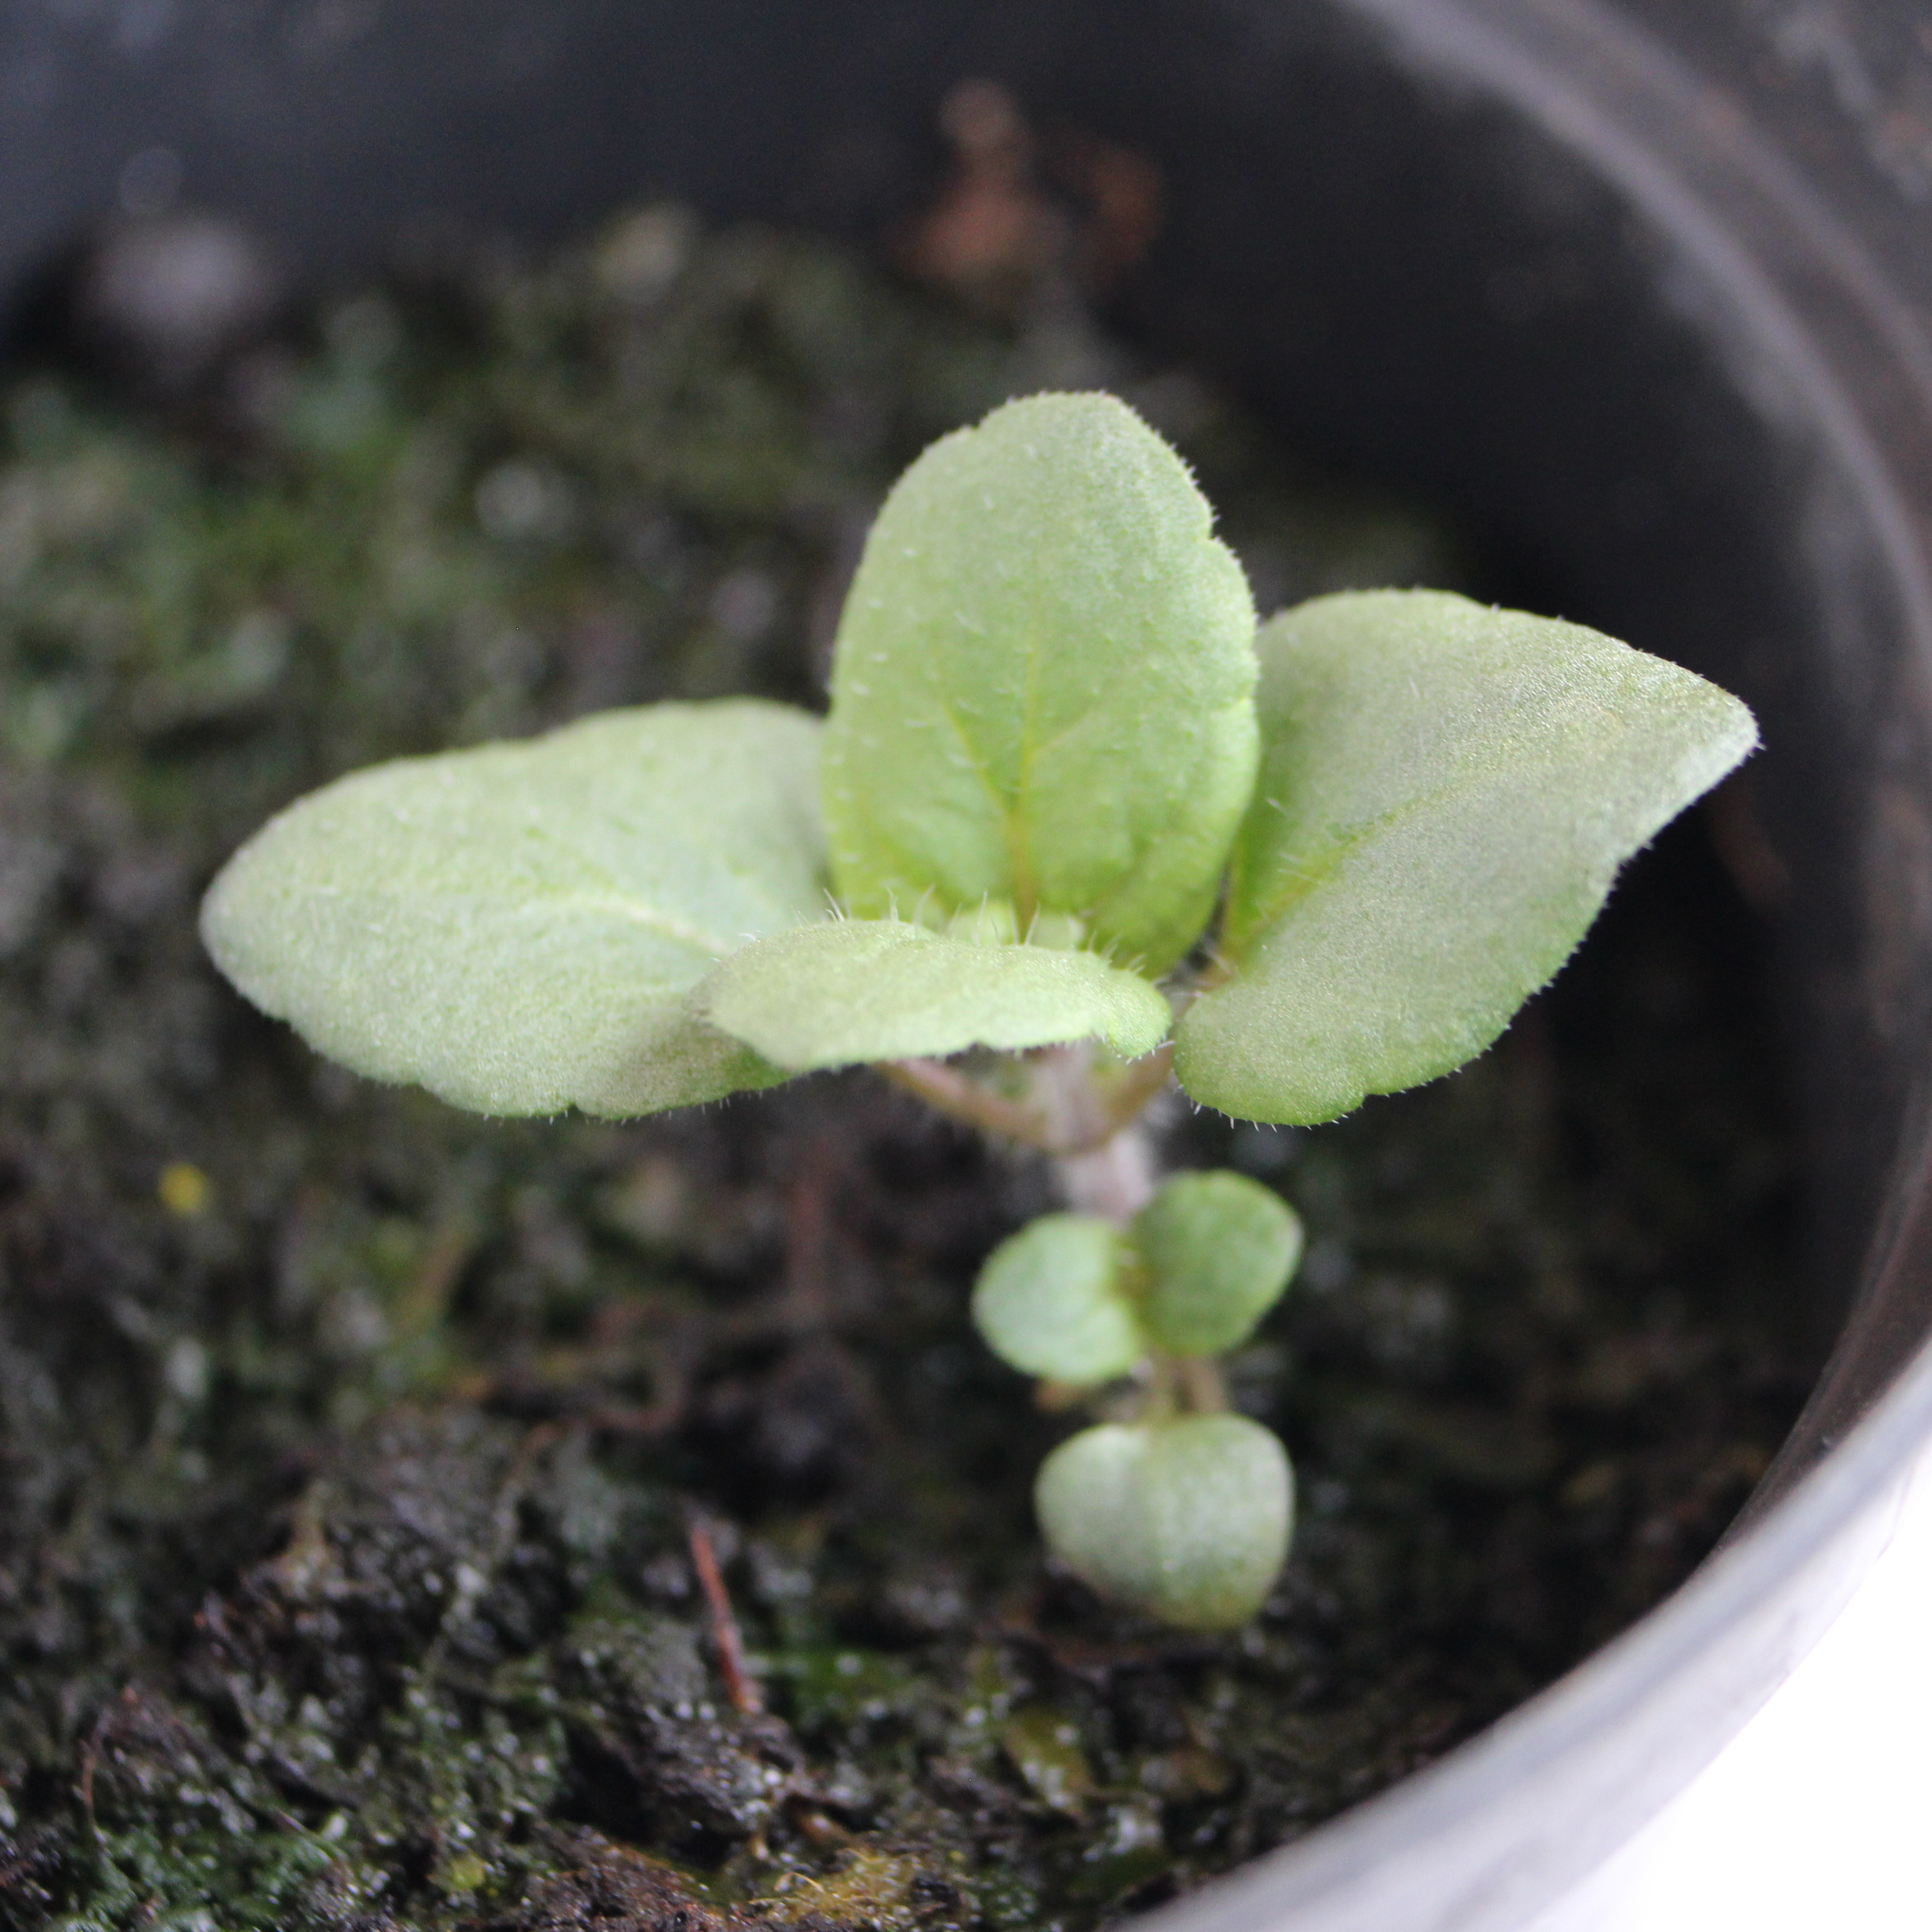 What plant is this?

Veronica persica
